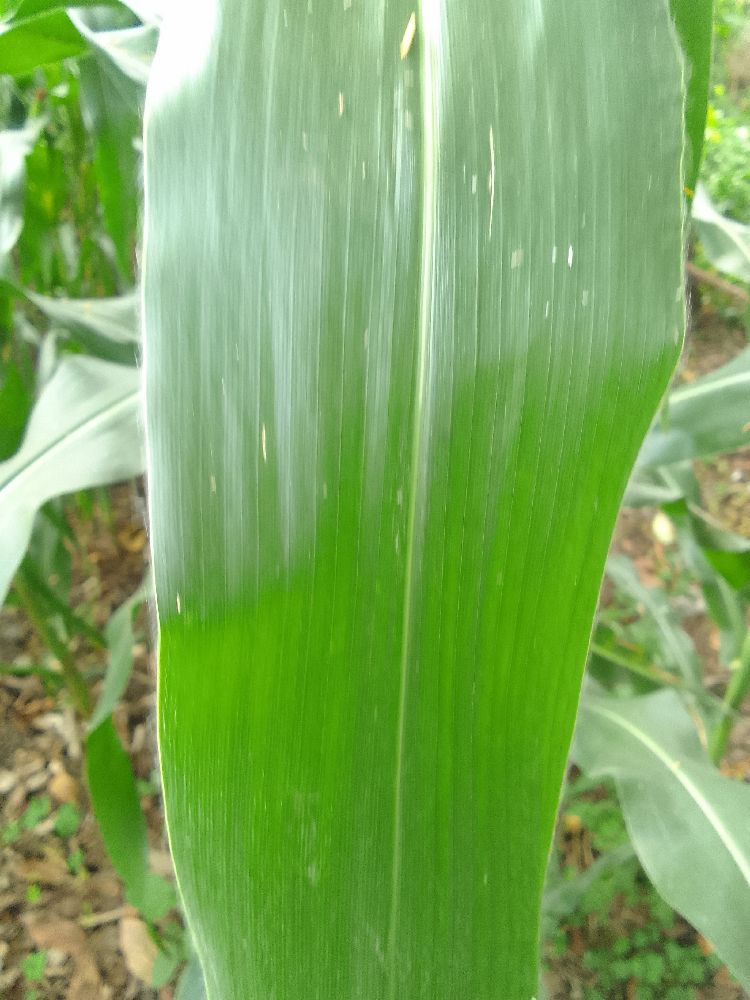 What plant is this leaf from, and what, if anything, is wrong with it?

maize, healthy
